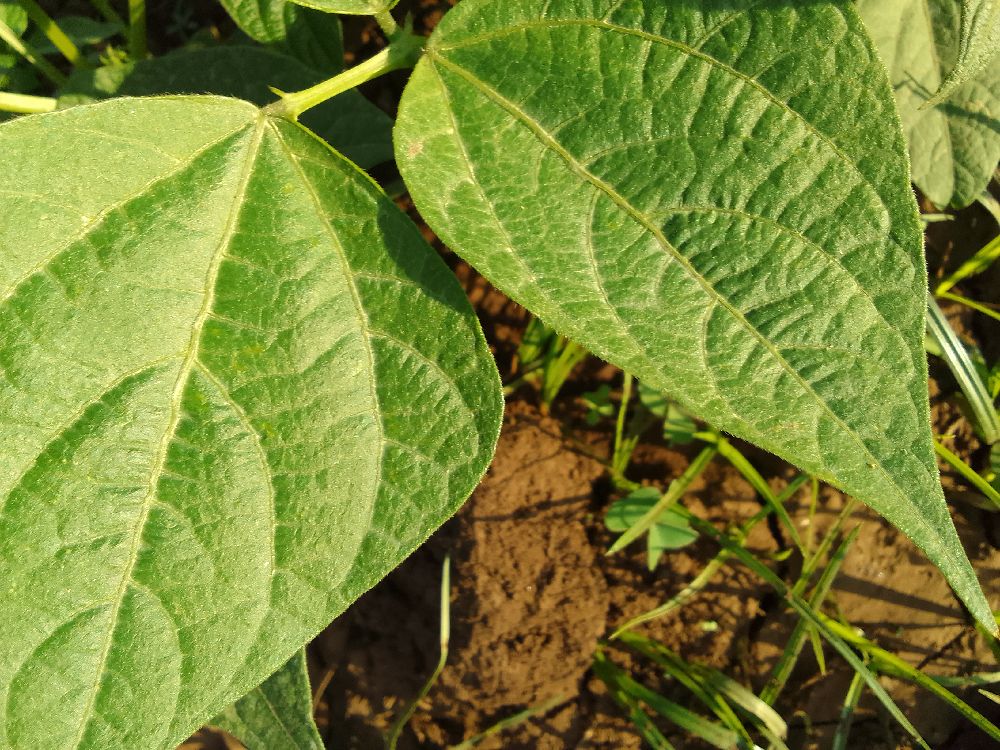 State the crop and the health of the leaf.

common bean, healthy
